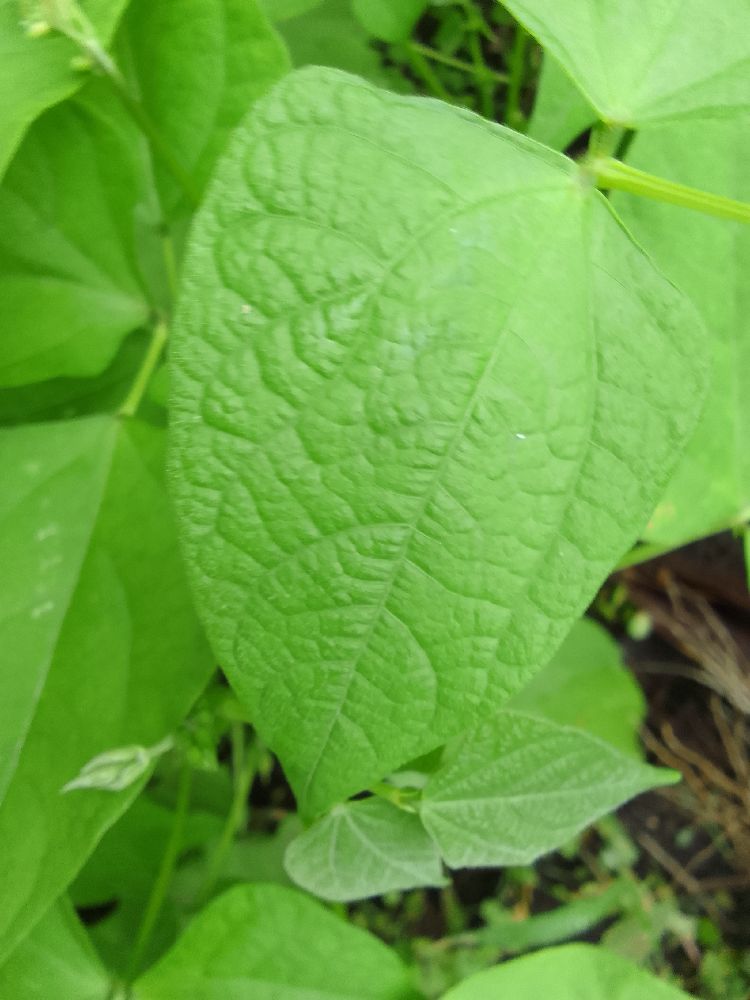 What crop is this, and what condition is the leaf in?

common bean, healthy
